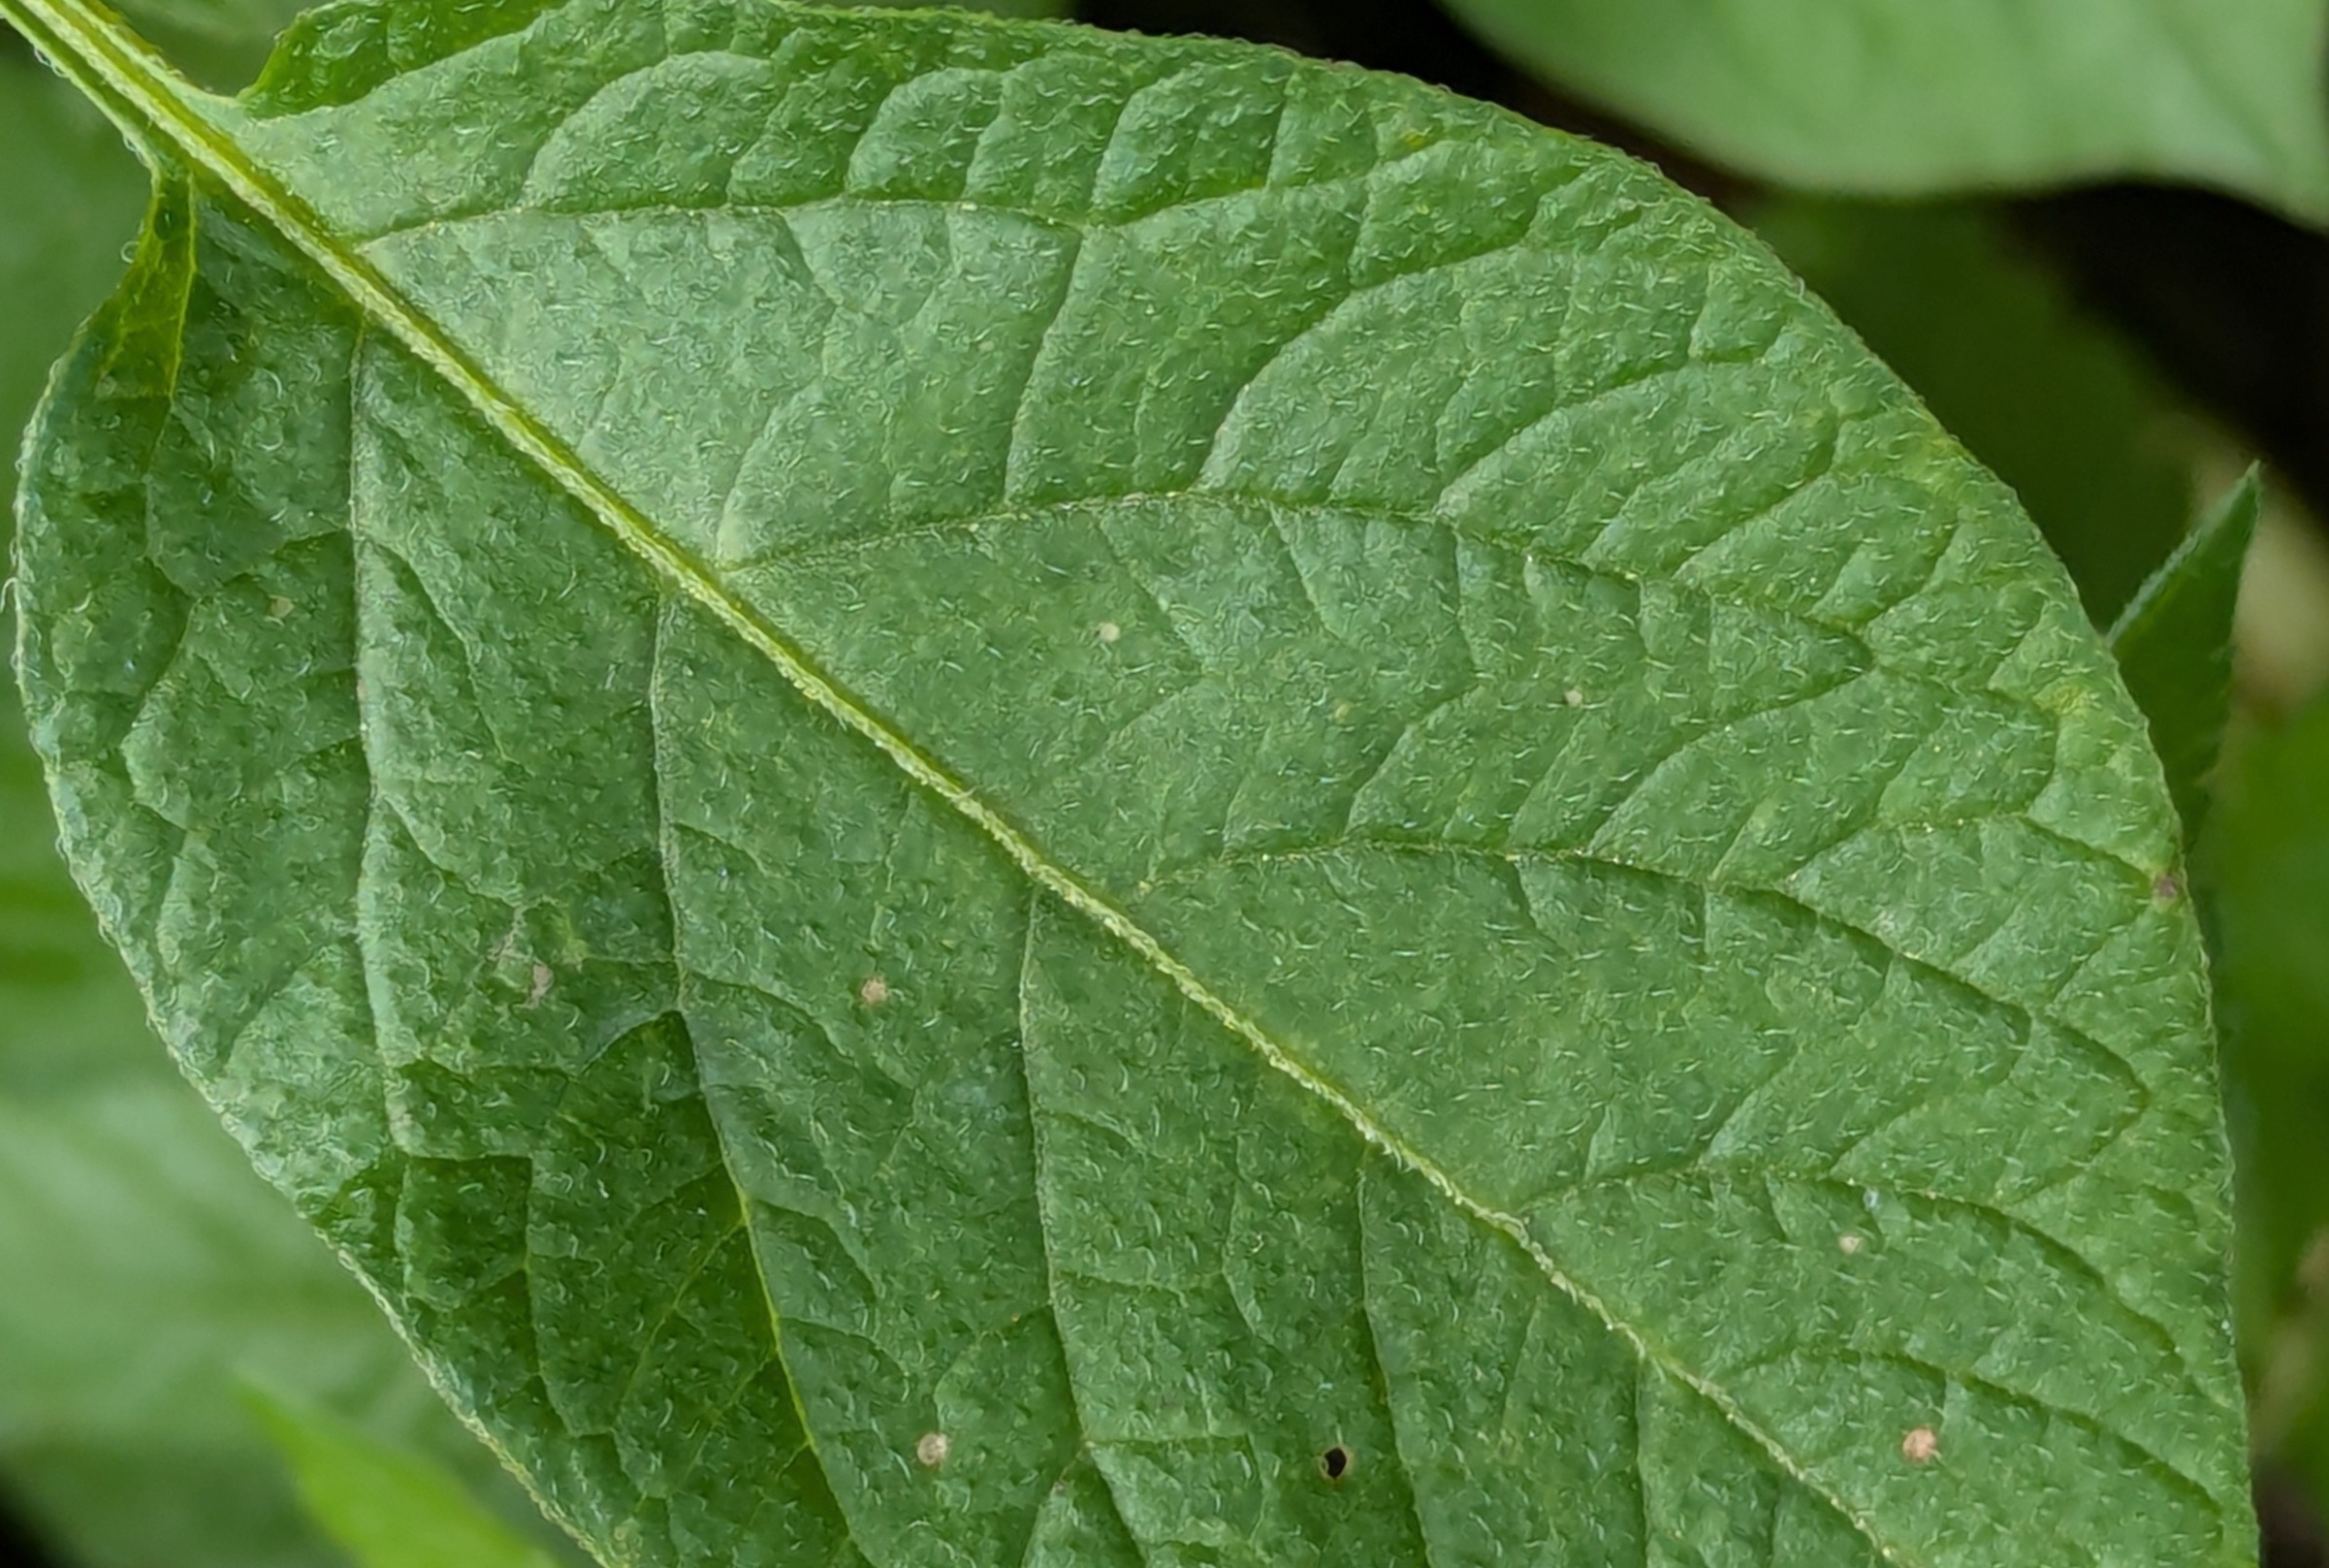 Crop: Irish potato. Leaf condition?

healthy
